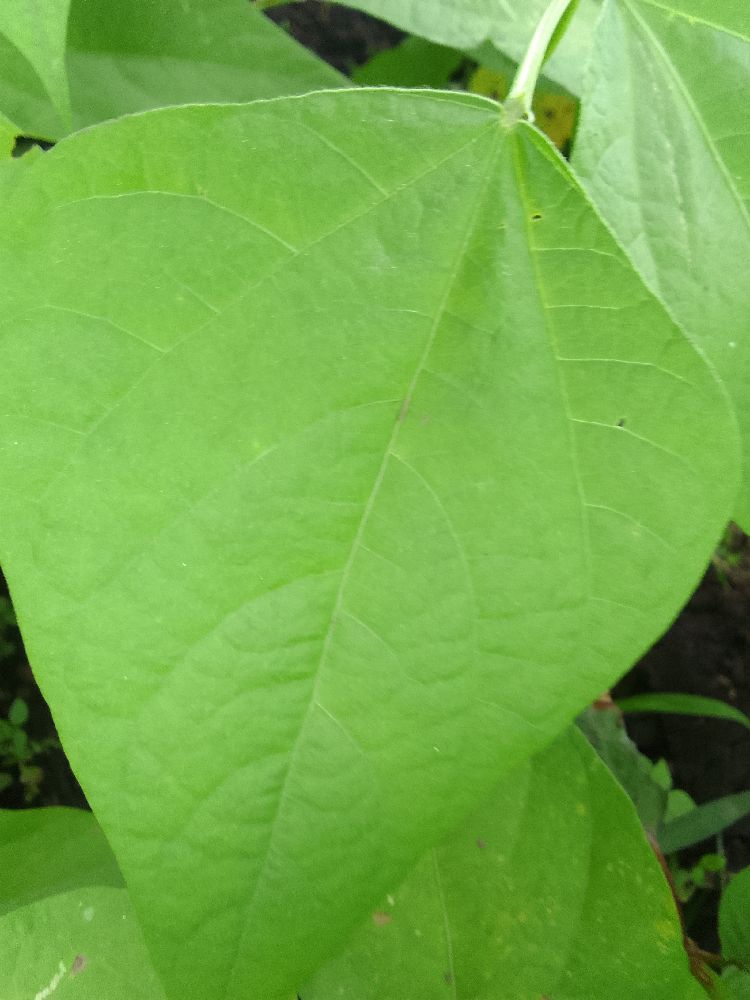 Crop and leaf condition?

common bean, healthy
